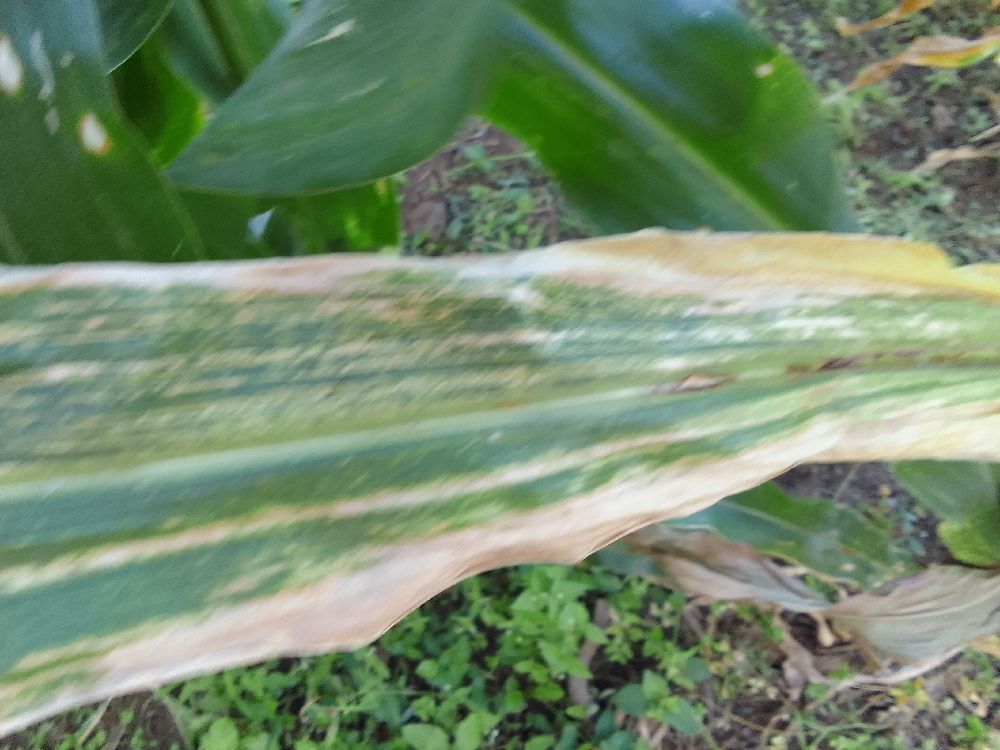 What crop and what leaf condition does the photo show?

maize, maize lethal necrosis
